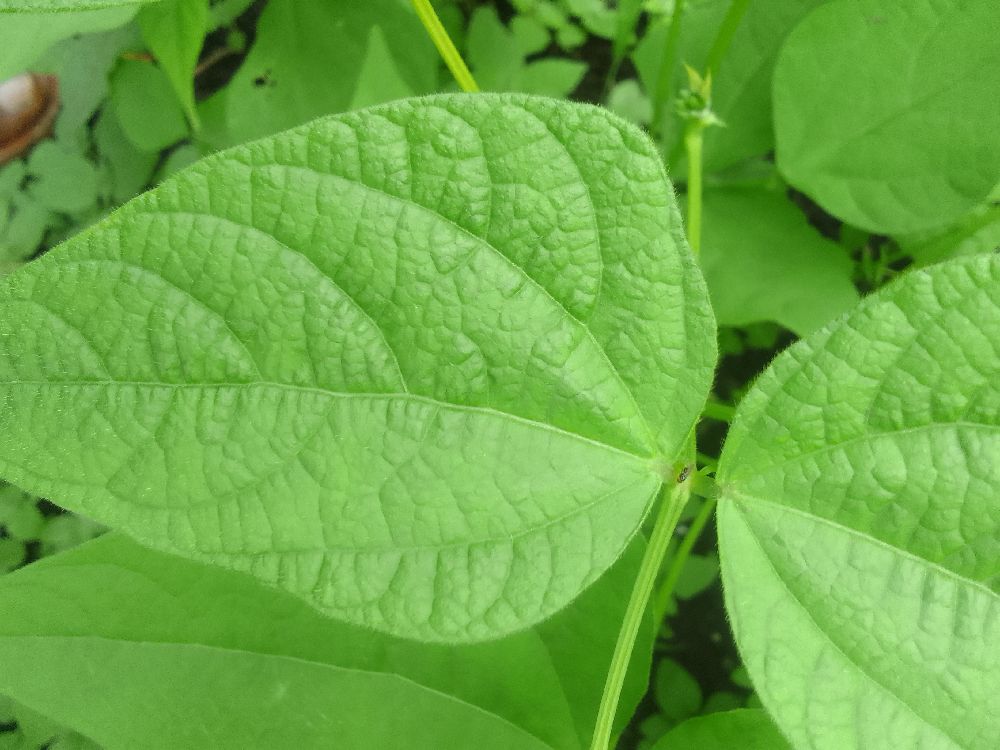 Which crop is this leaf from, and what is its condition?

common bean, healthy
